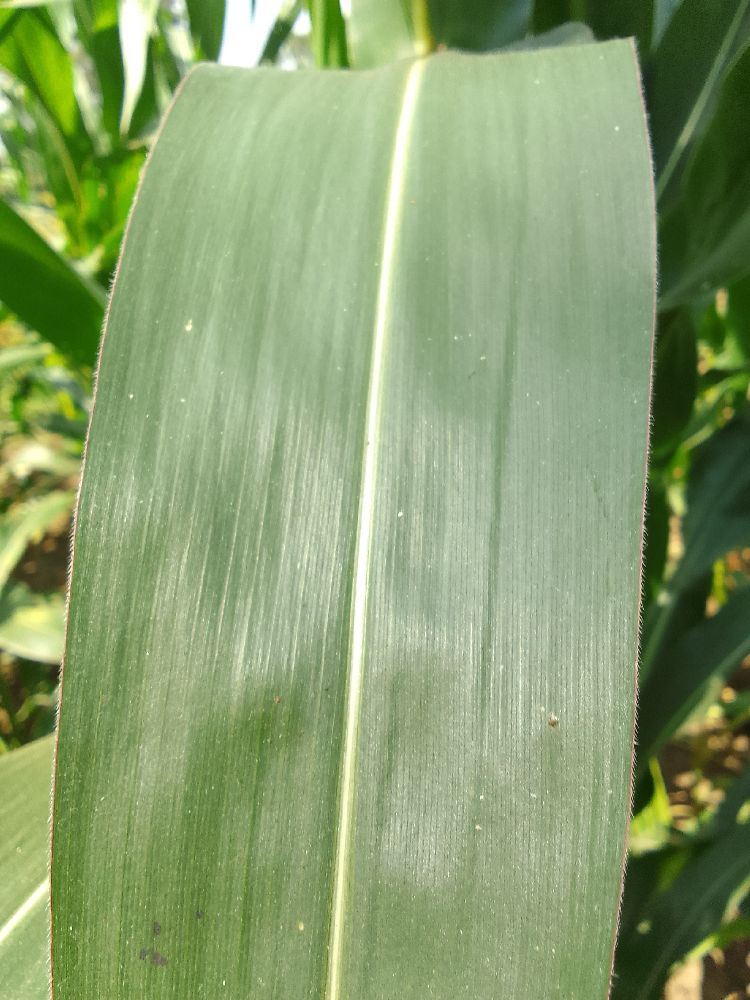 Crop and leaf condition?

maize, healthy
